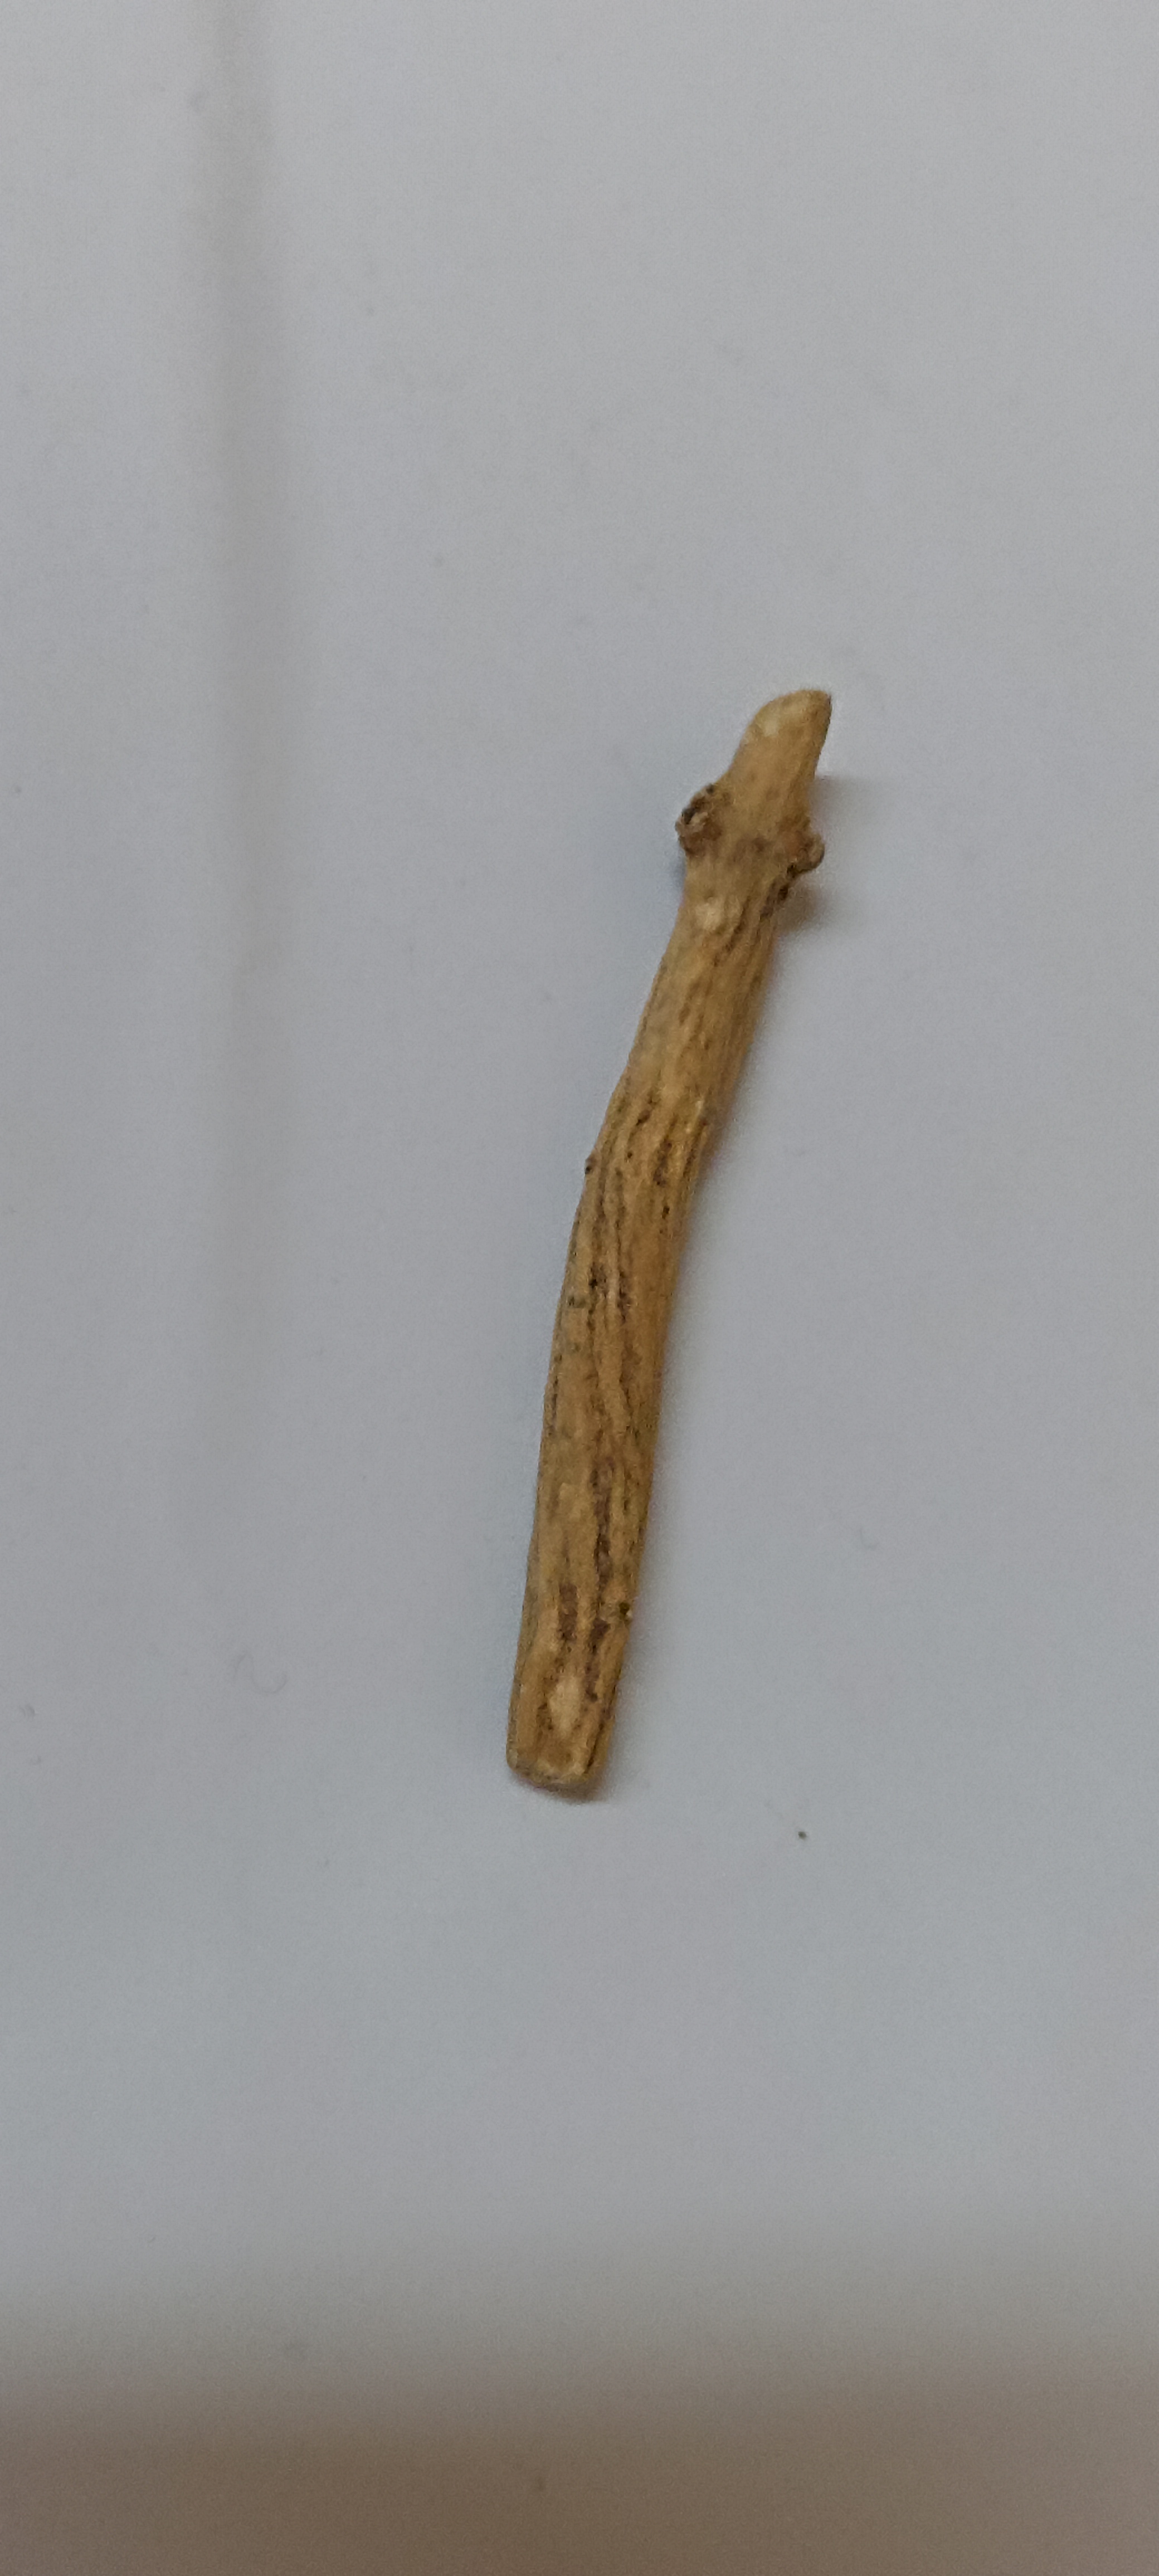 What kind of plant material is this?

ashwagandha
